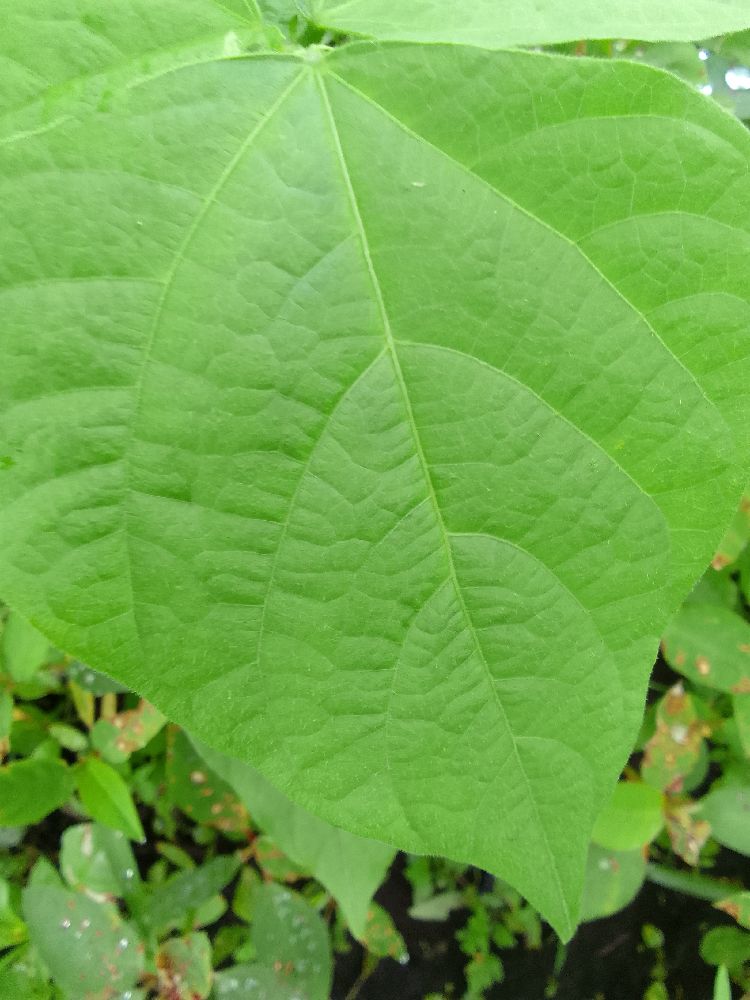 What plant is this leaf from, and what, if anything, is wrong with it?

common bean, healthy
